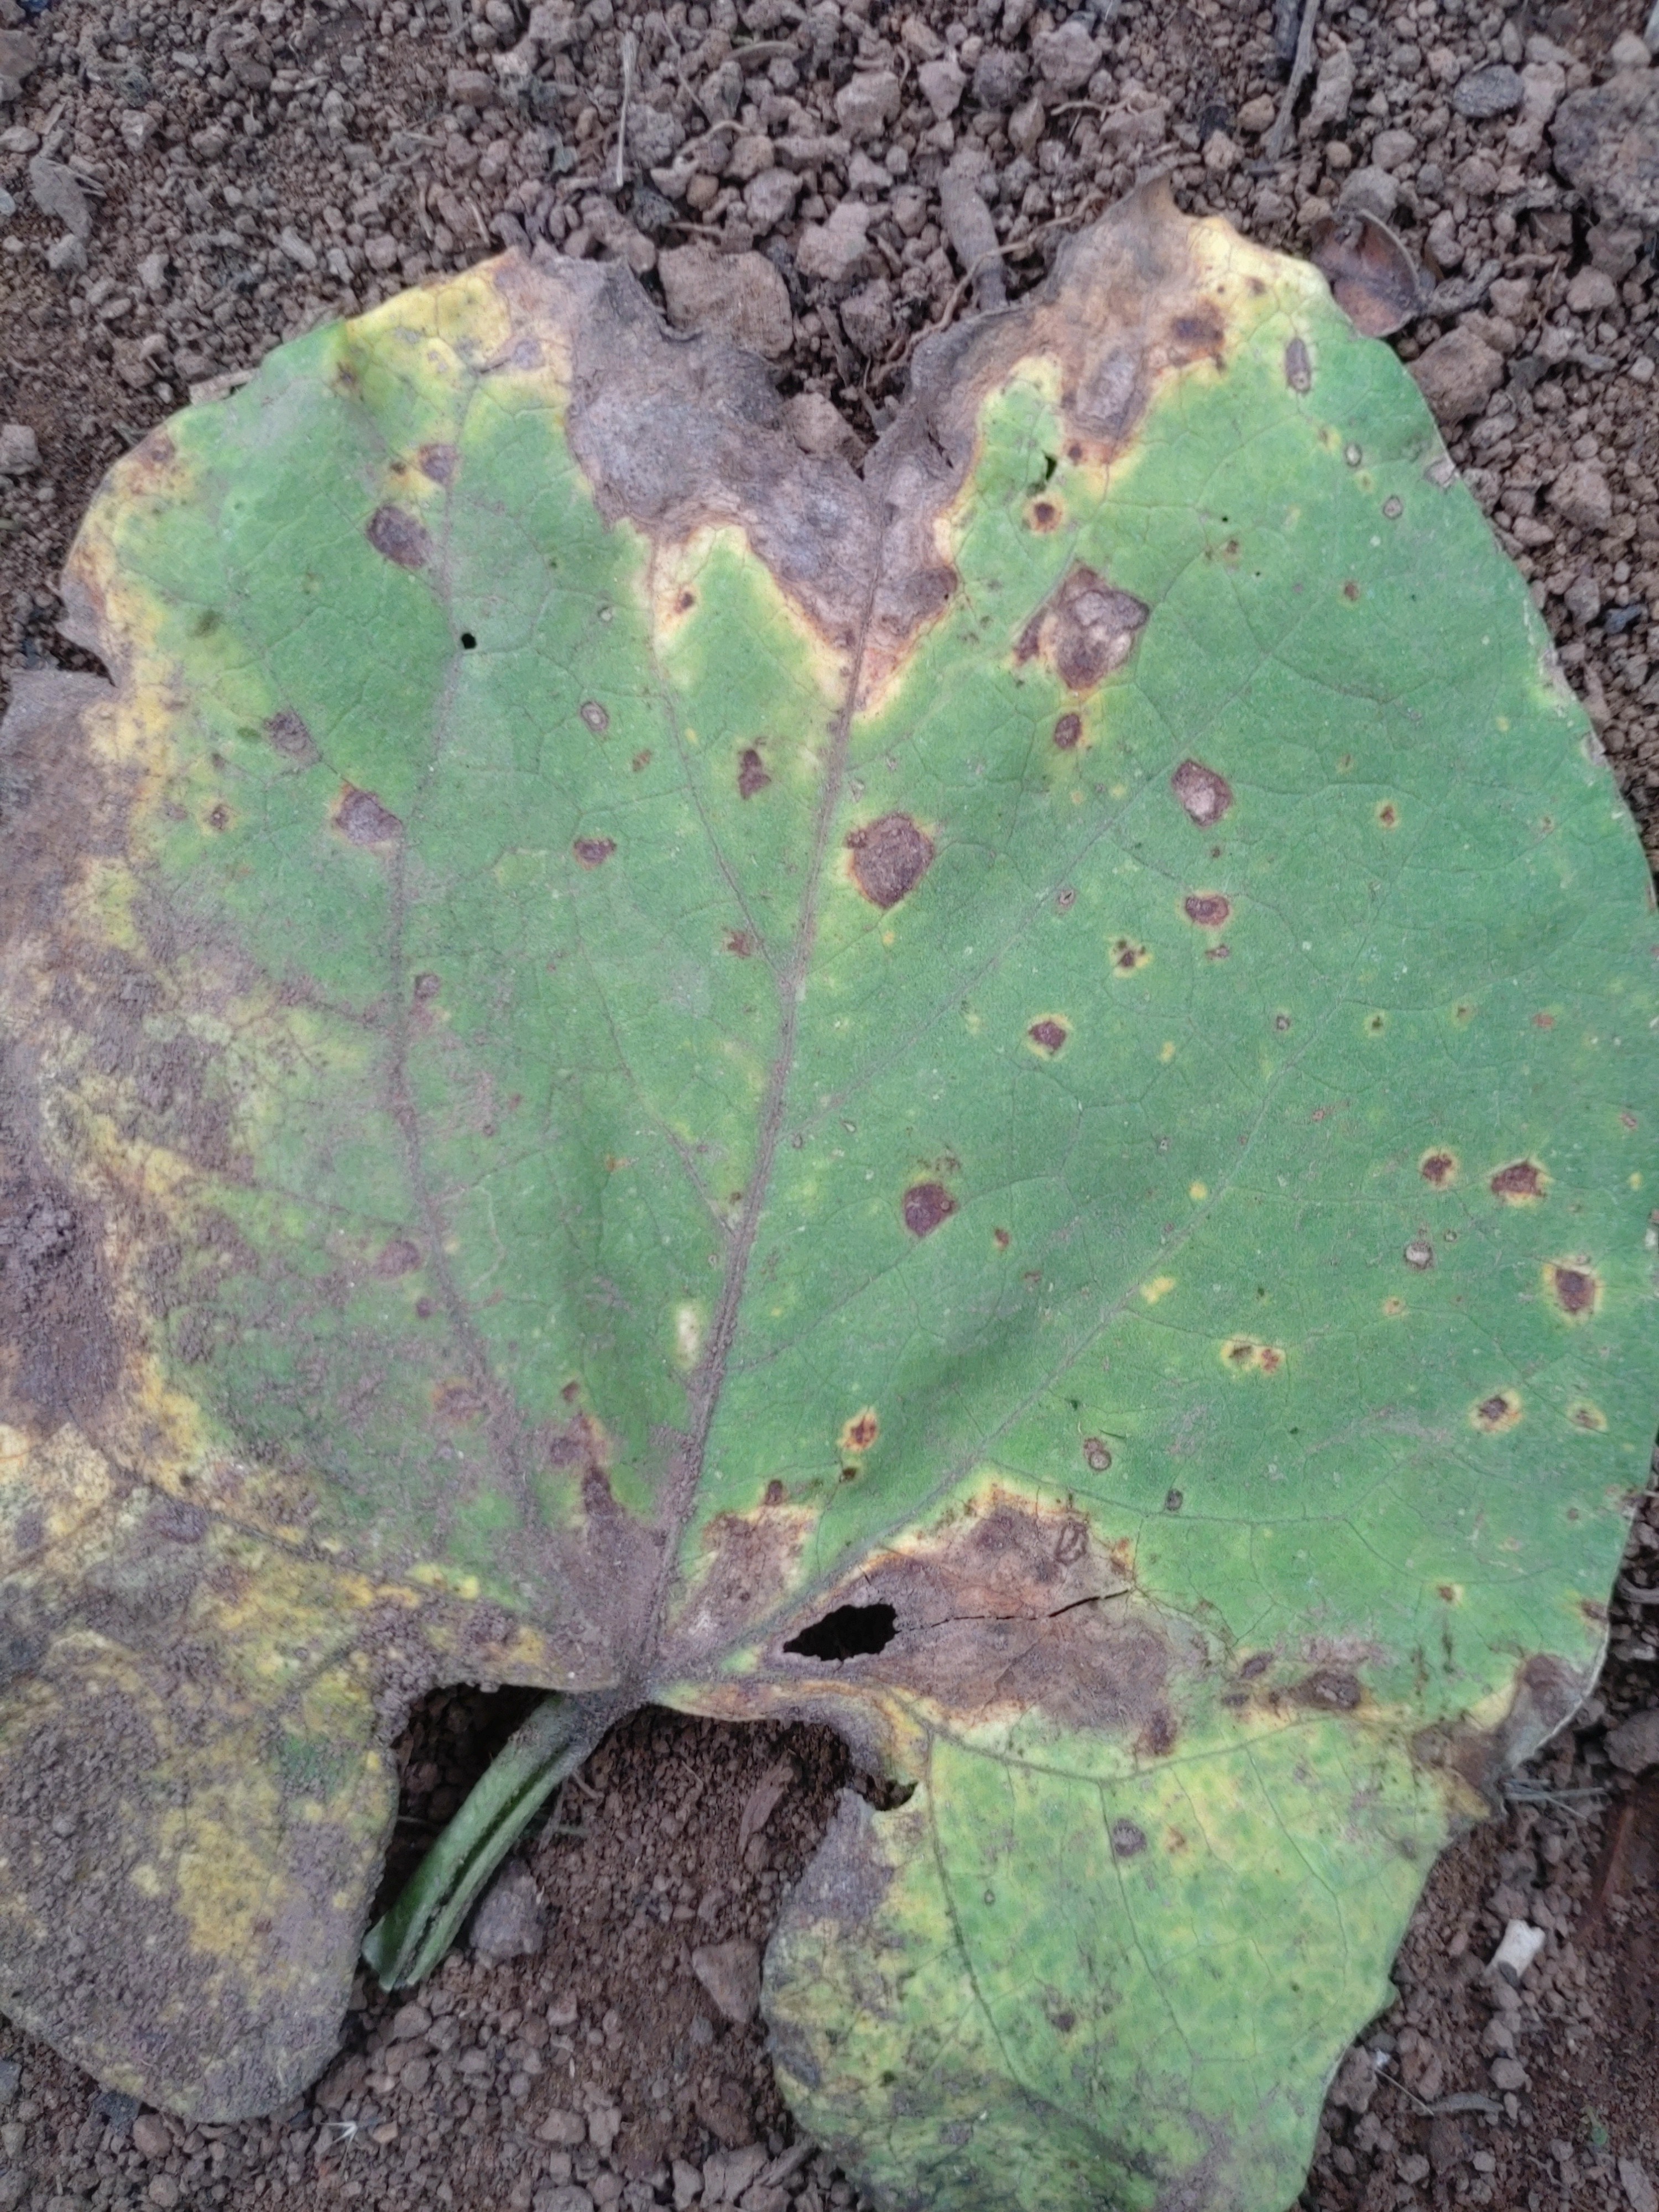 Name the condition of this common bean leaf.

anthracnose
